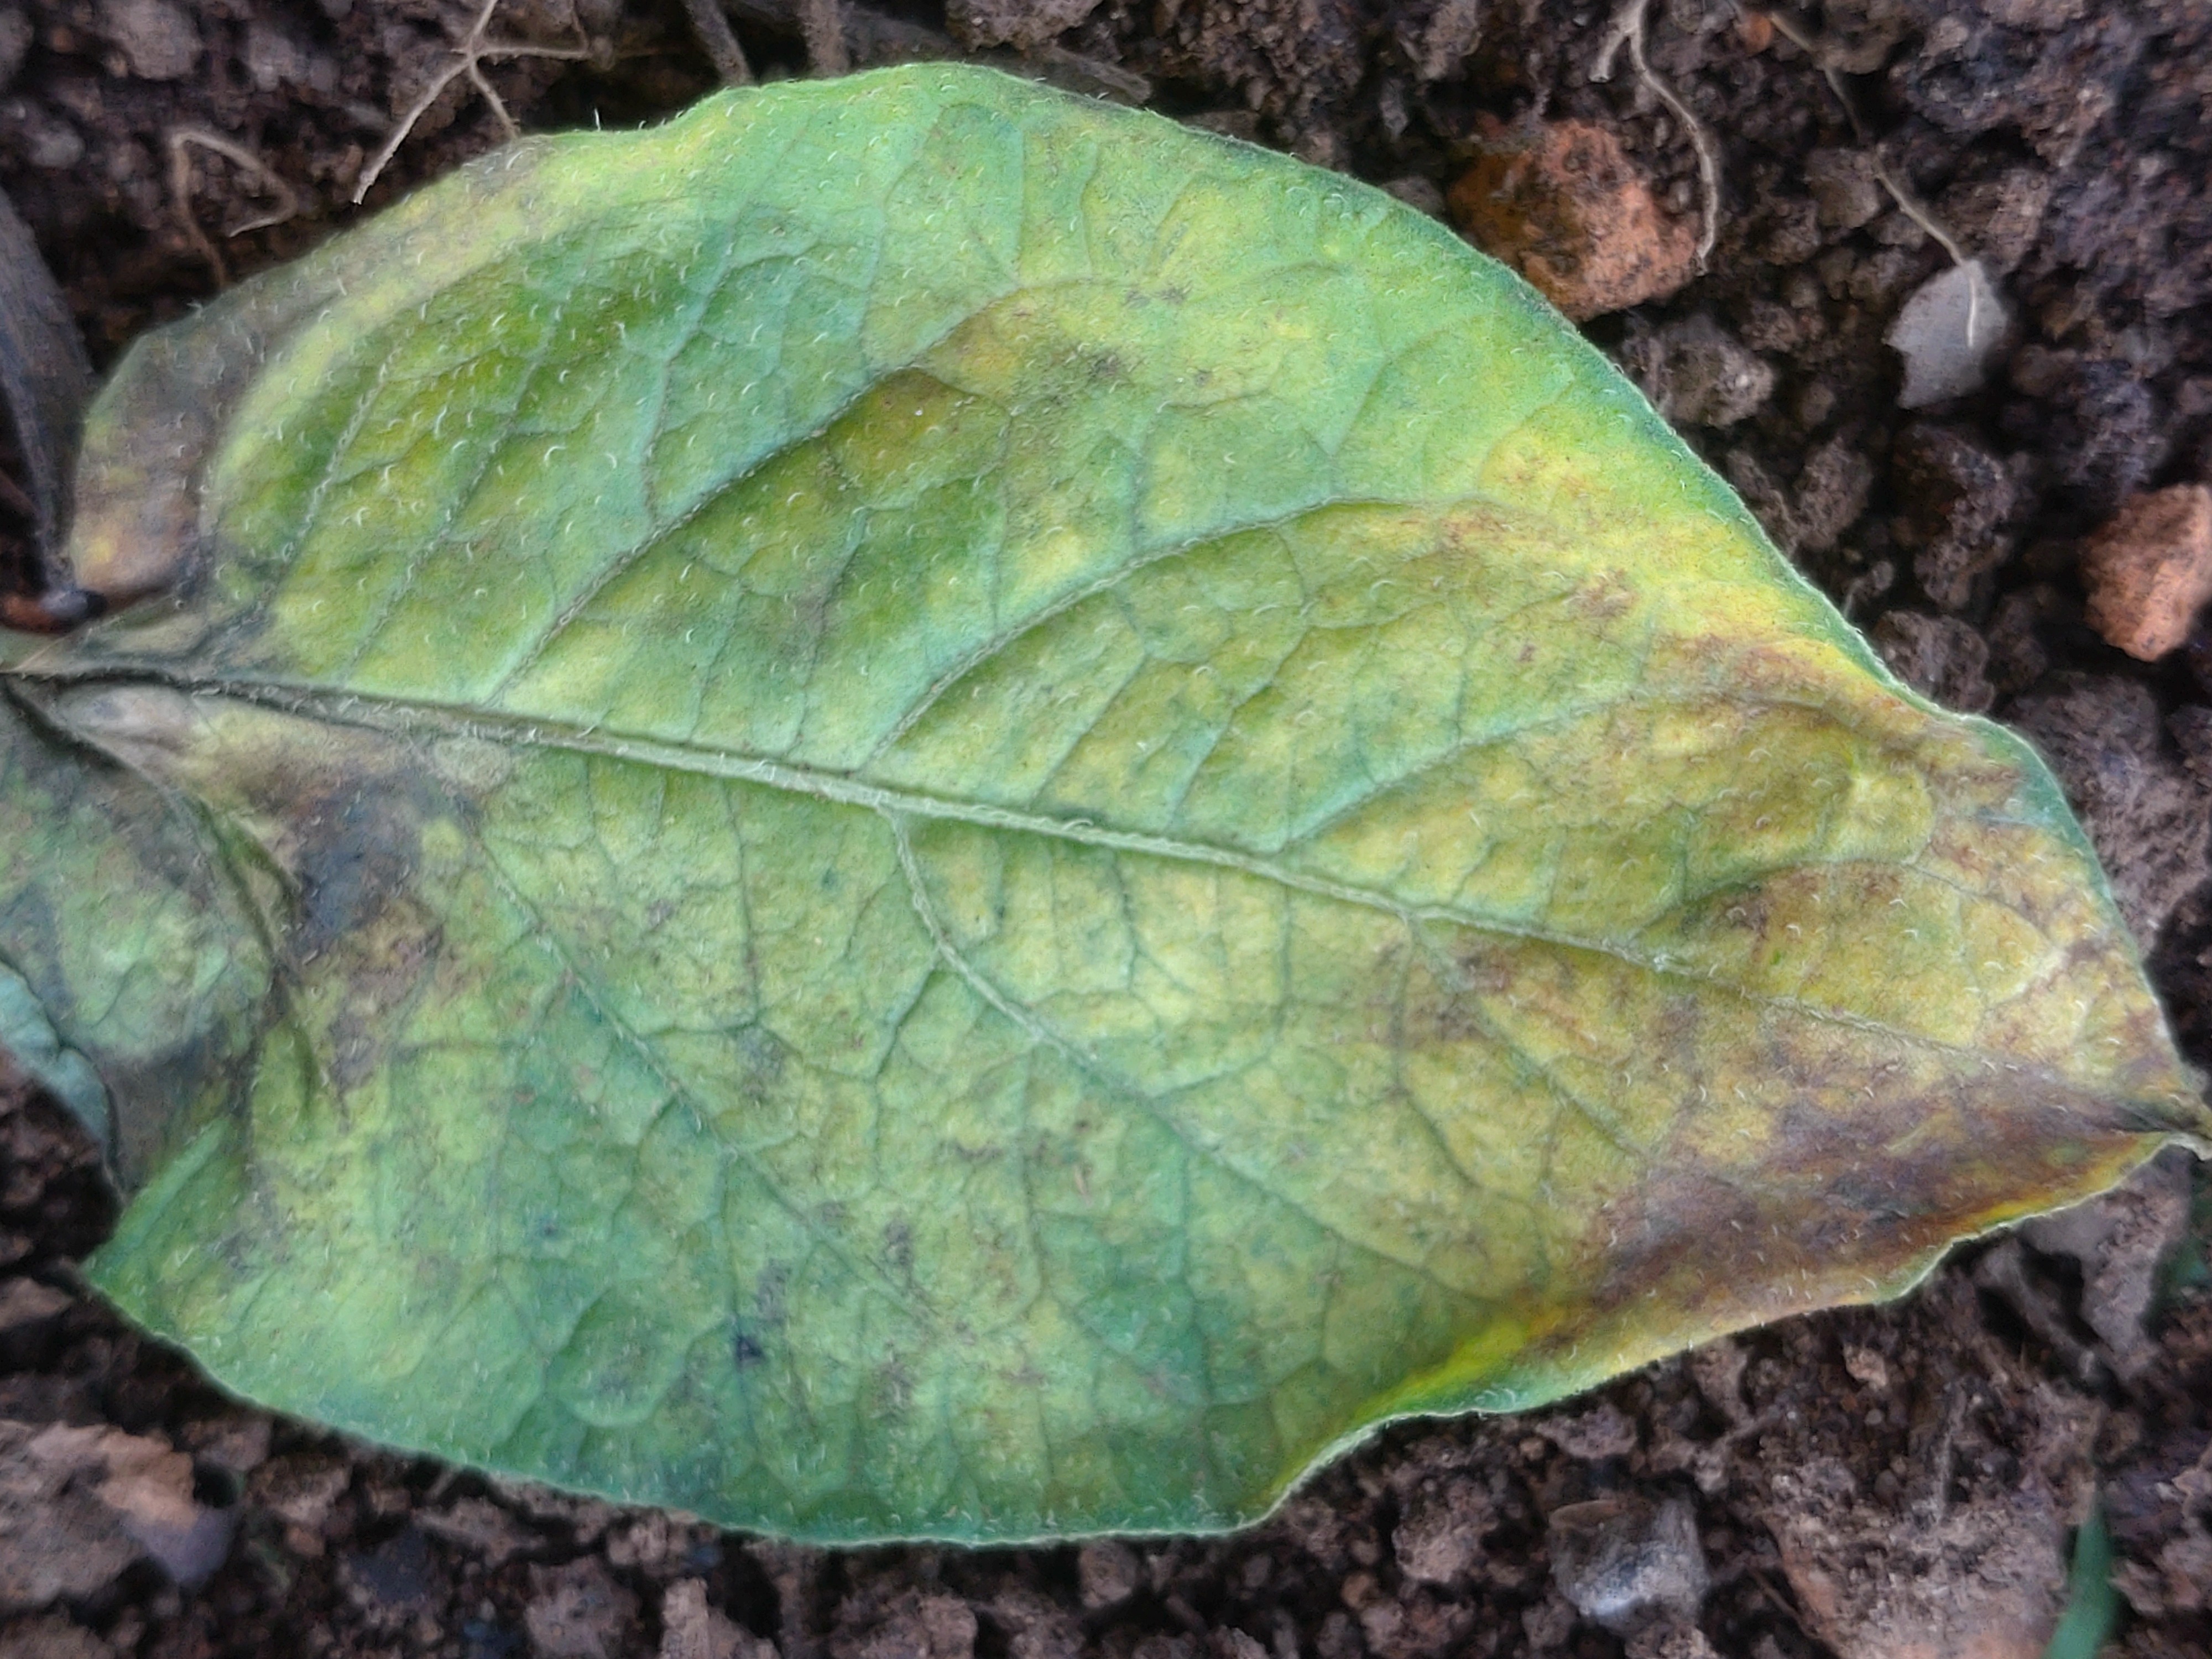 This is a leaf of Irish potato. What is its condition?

late blight
